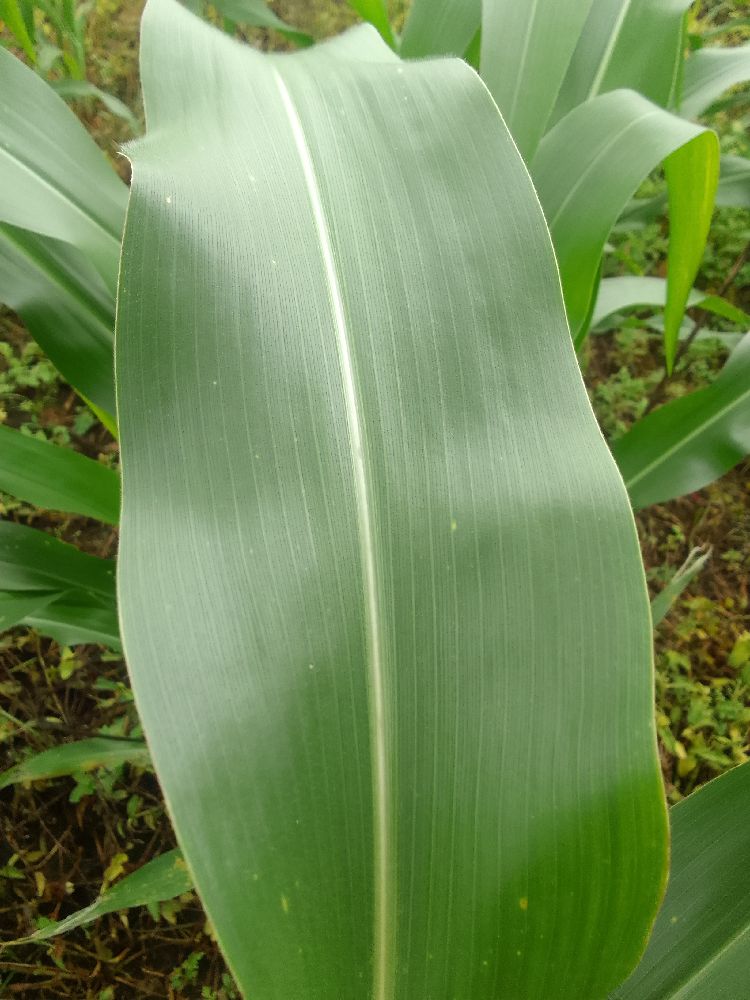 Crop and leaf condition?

maize, healthy
